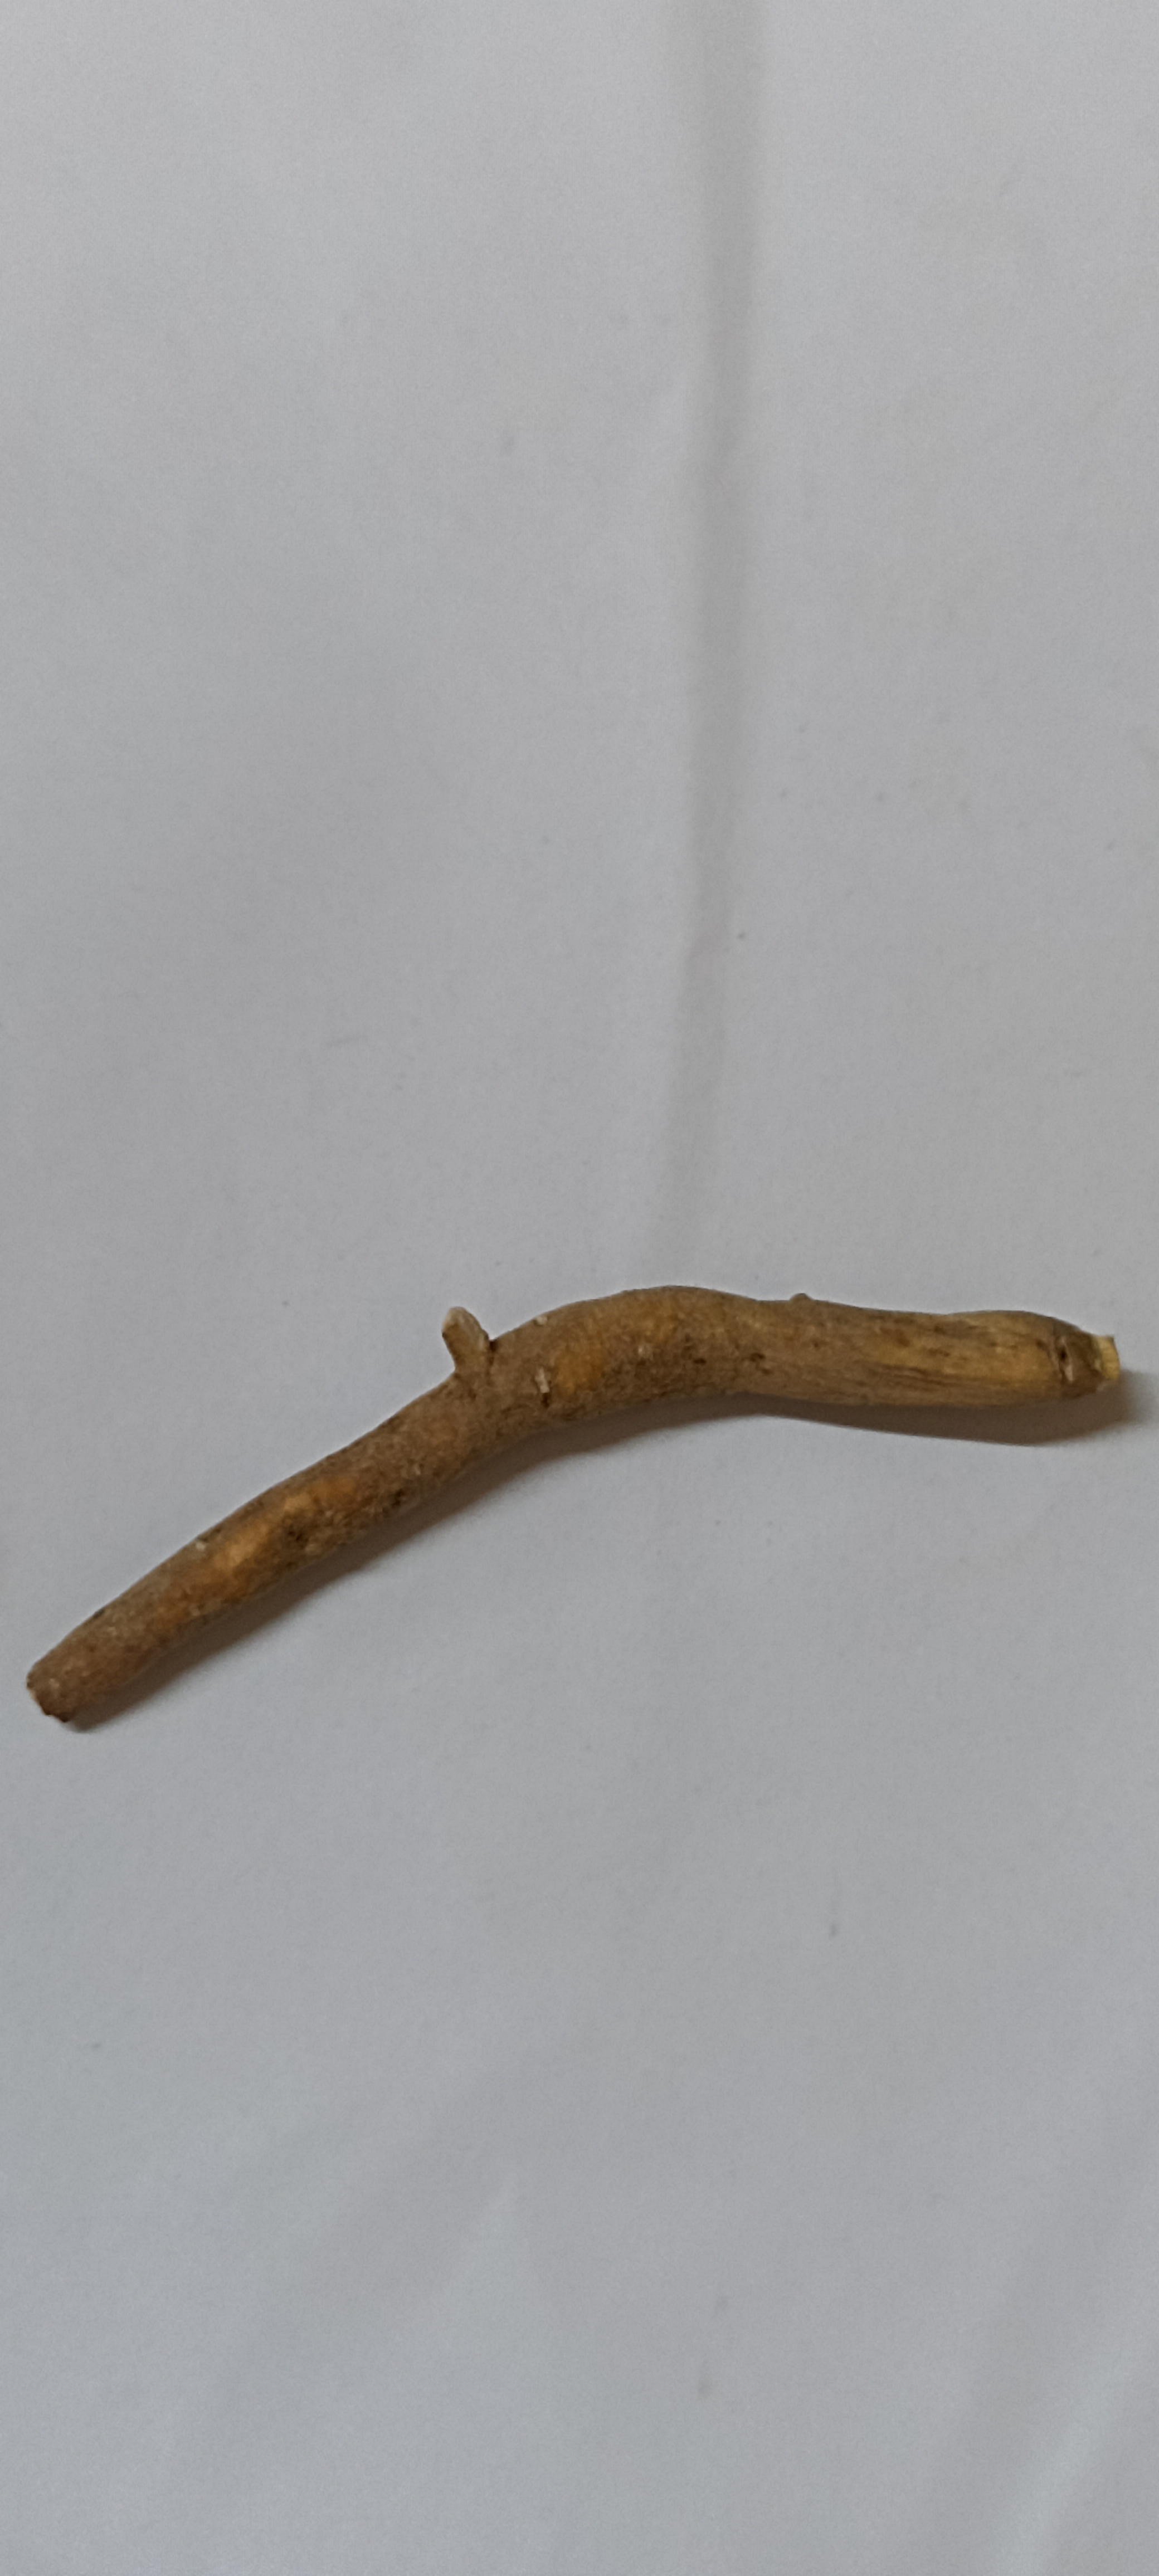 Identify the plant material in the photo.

ashwagandha
